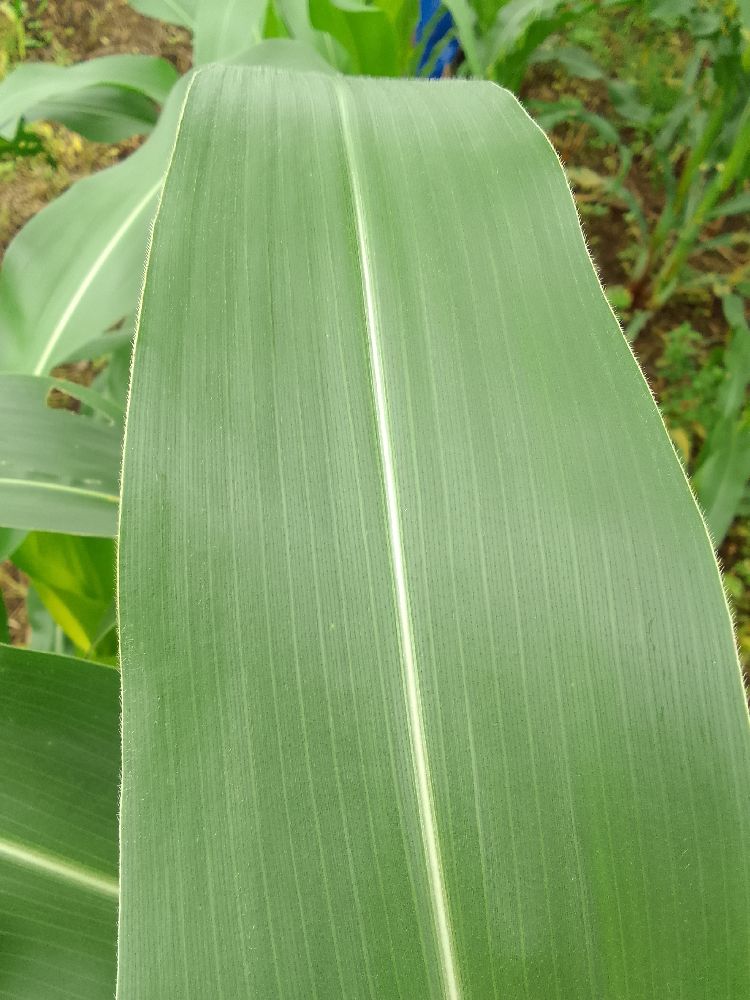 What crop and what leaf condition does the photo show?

maize, healthy
